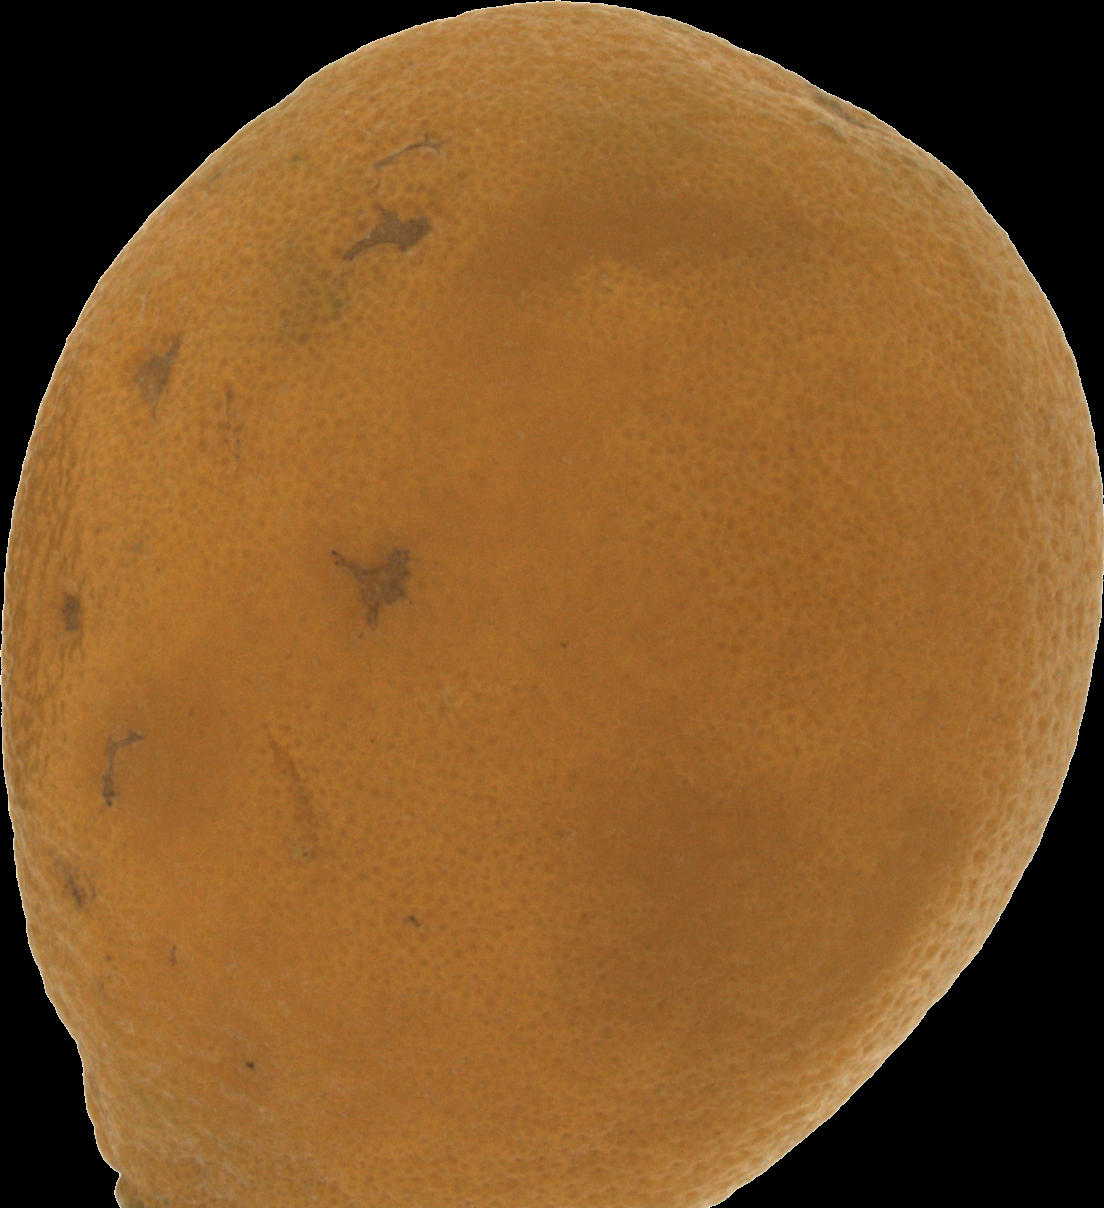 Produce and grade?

orange, bad
